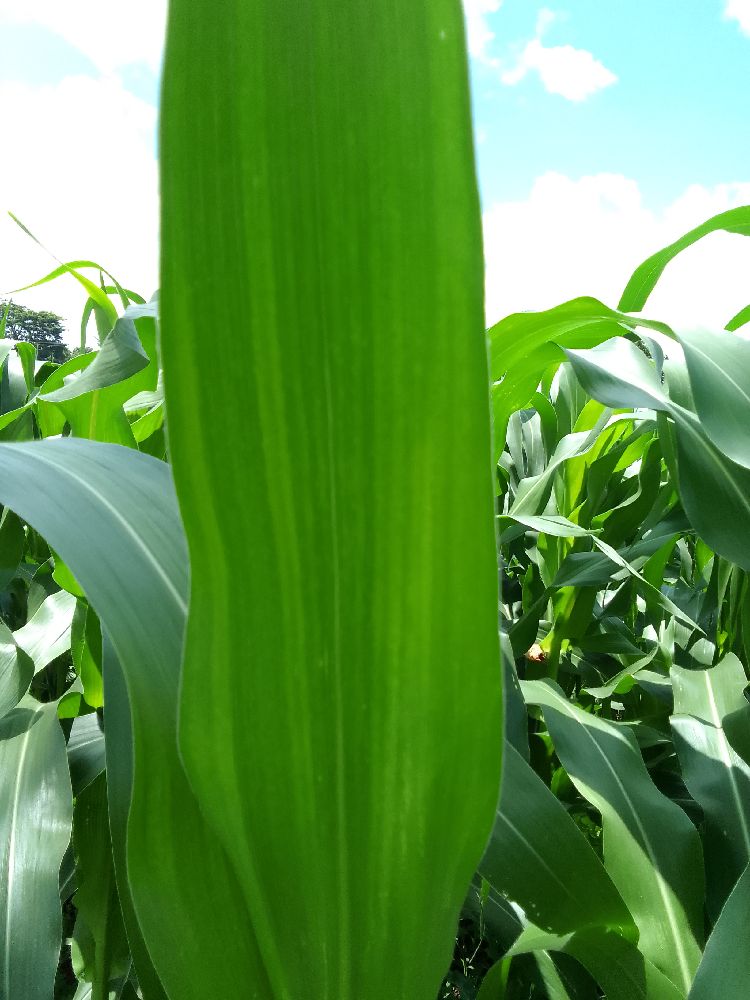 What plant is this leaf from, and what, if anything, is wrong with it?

maize, maize lethal necrosis
